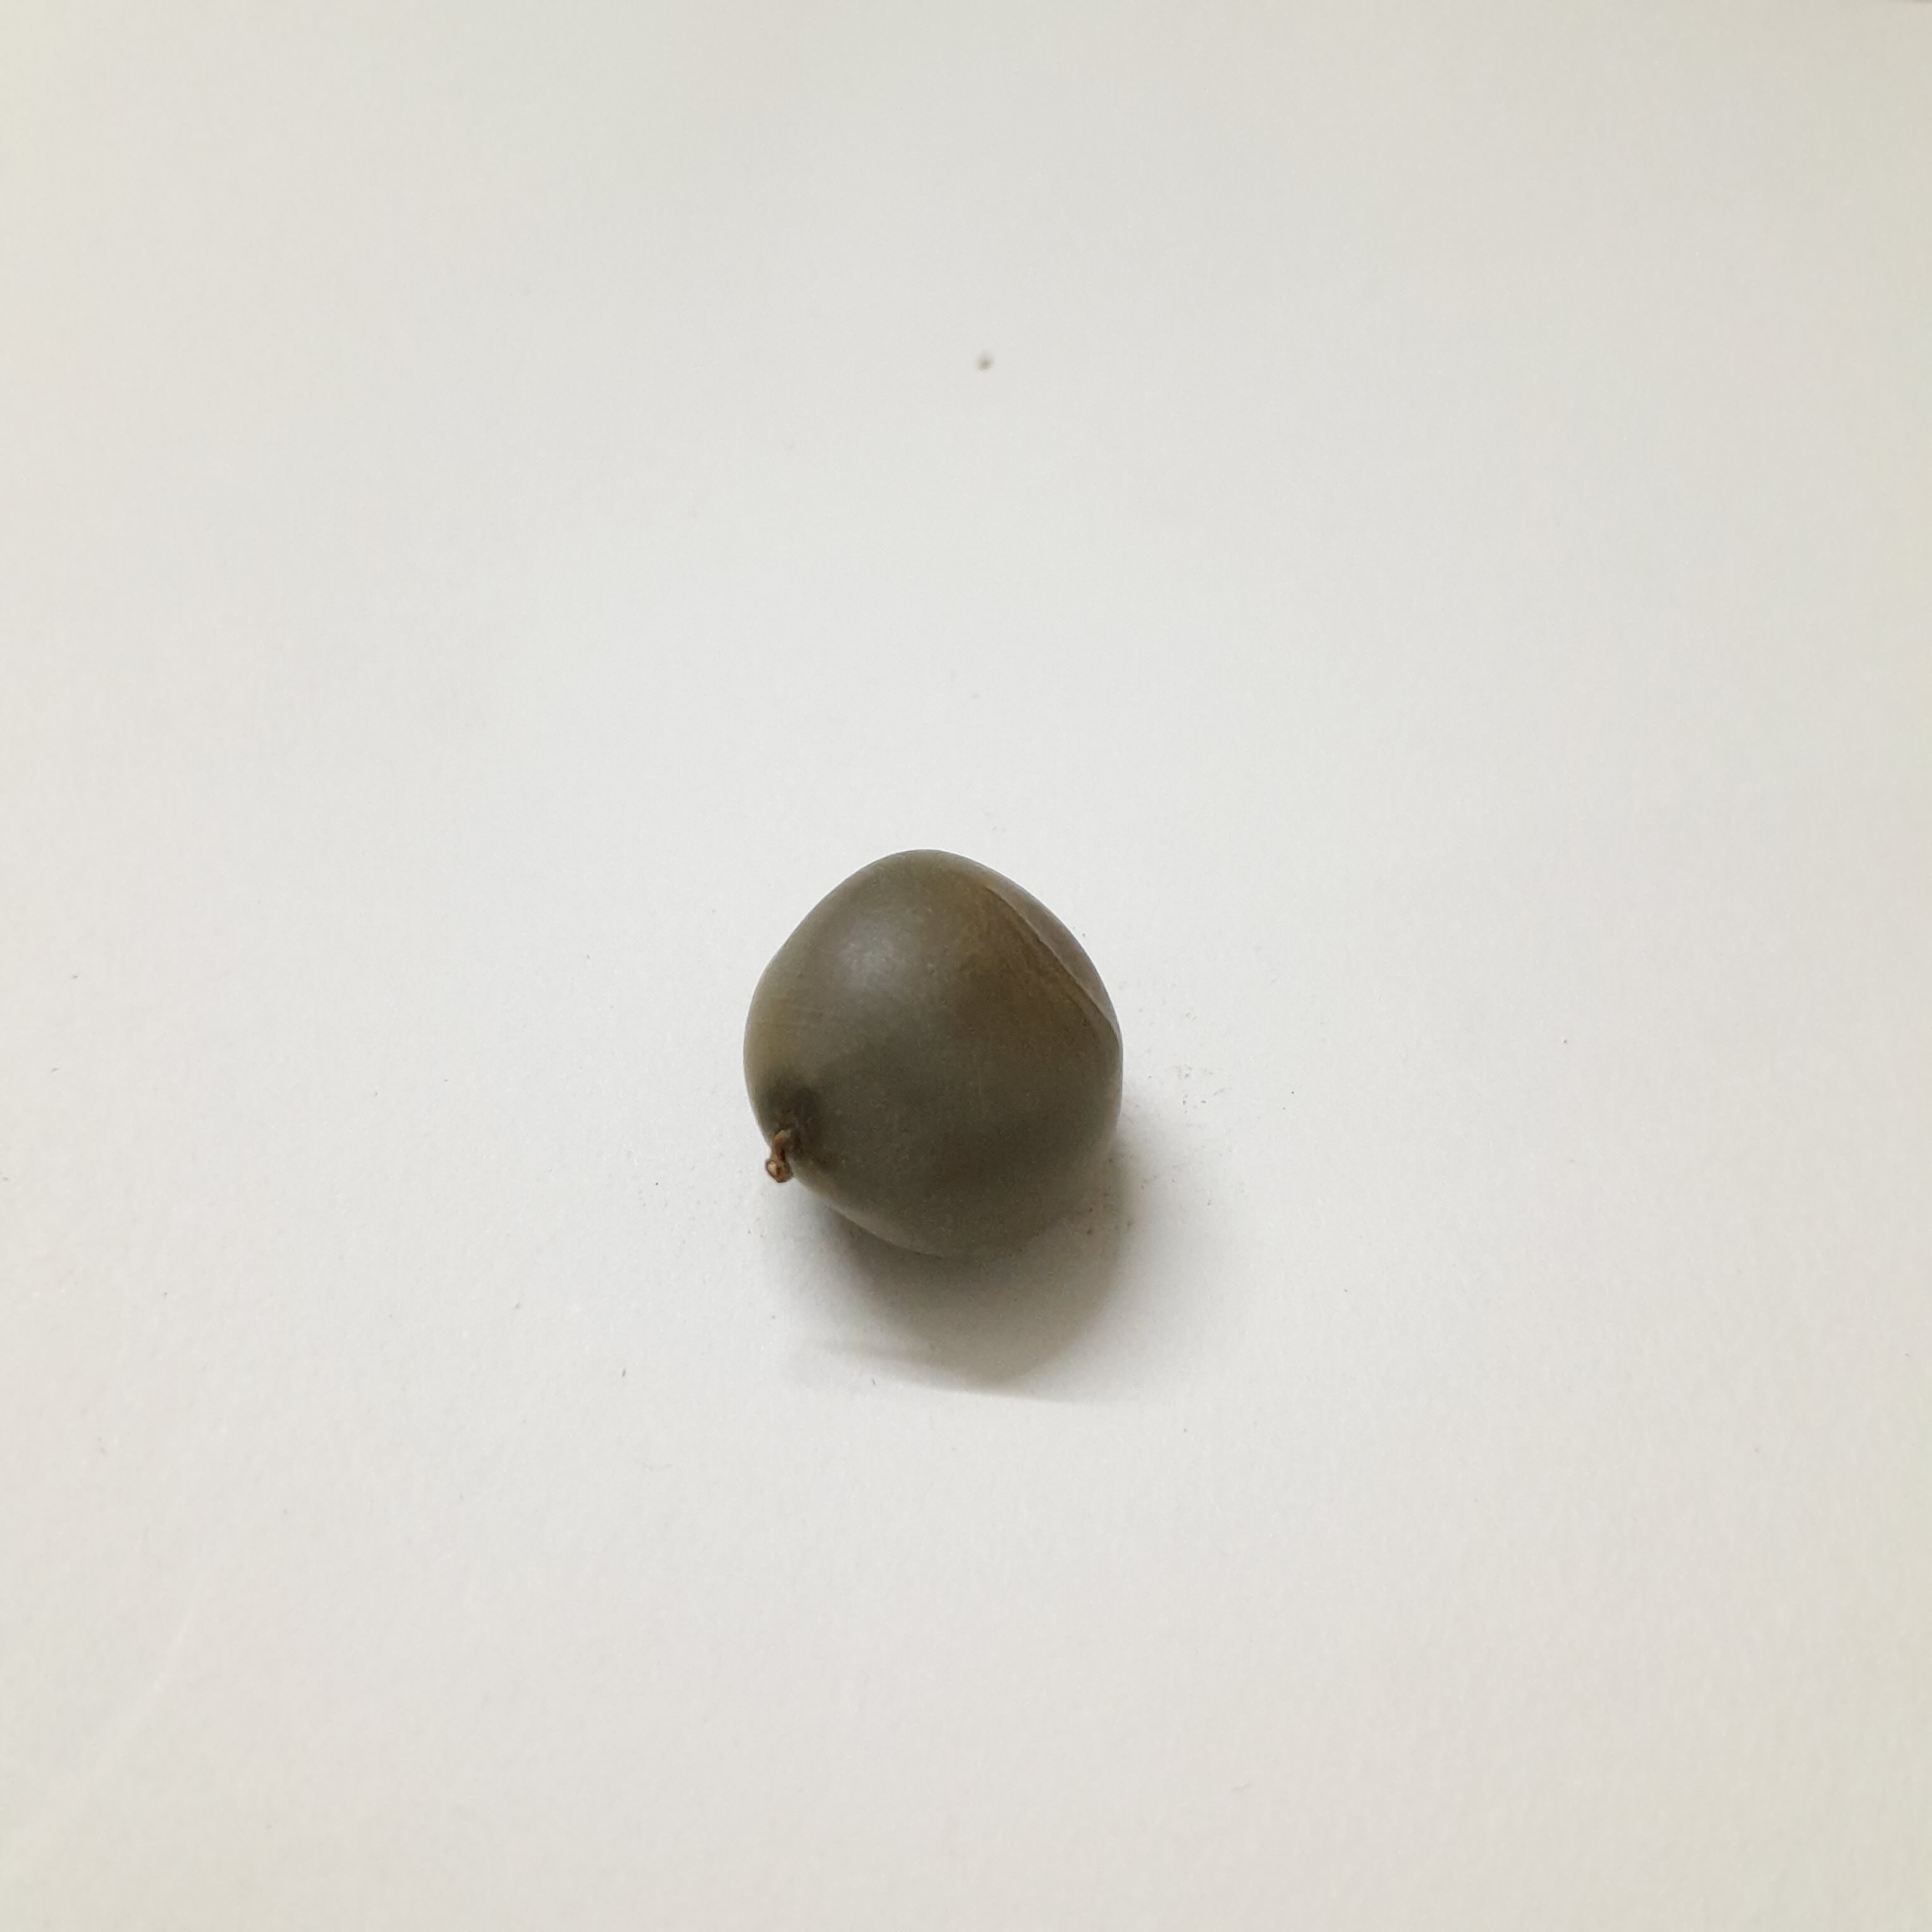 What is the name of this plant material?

sagargota
